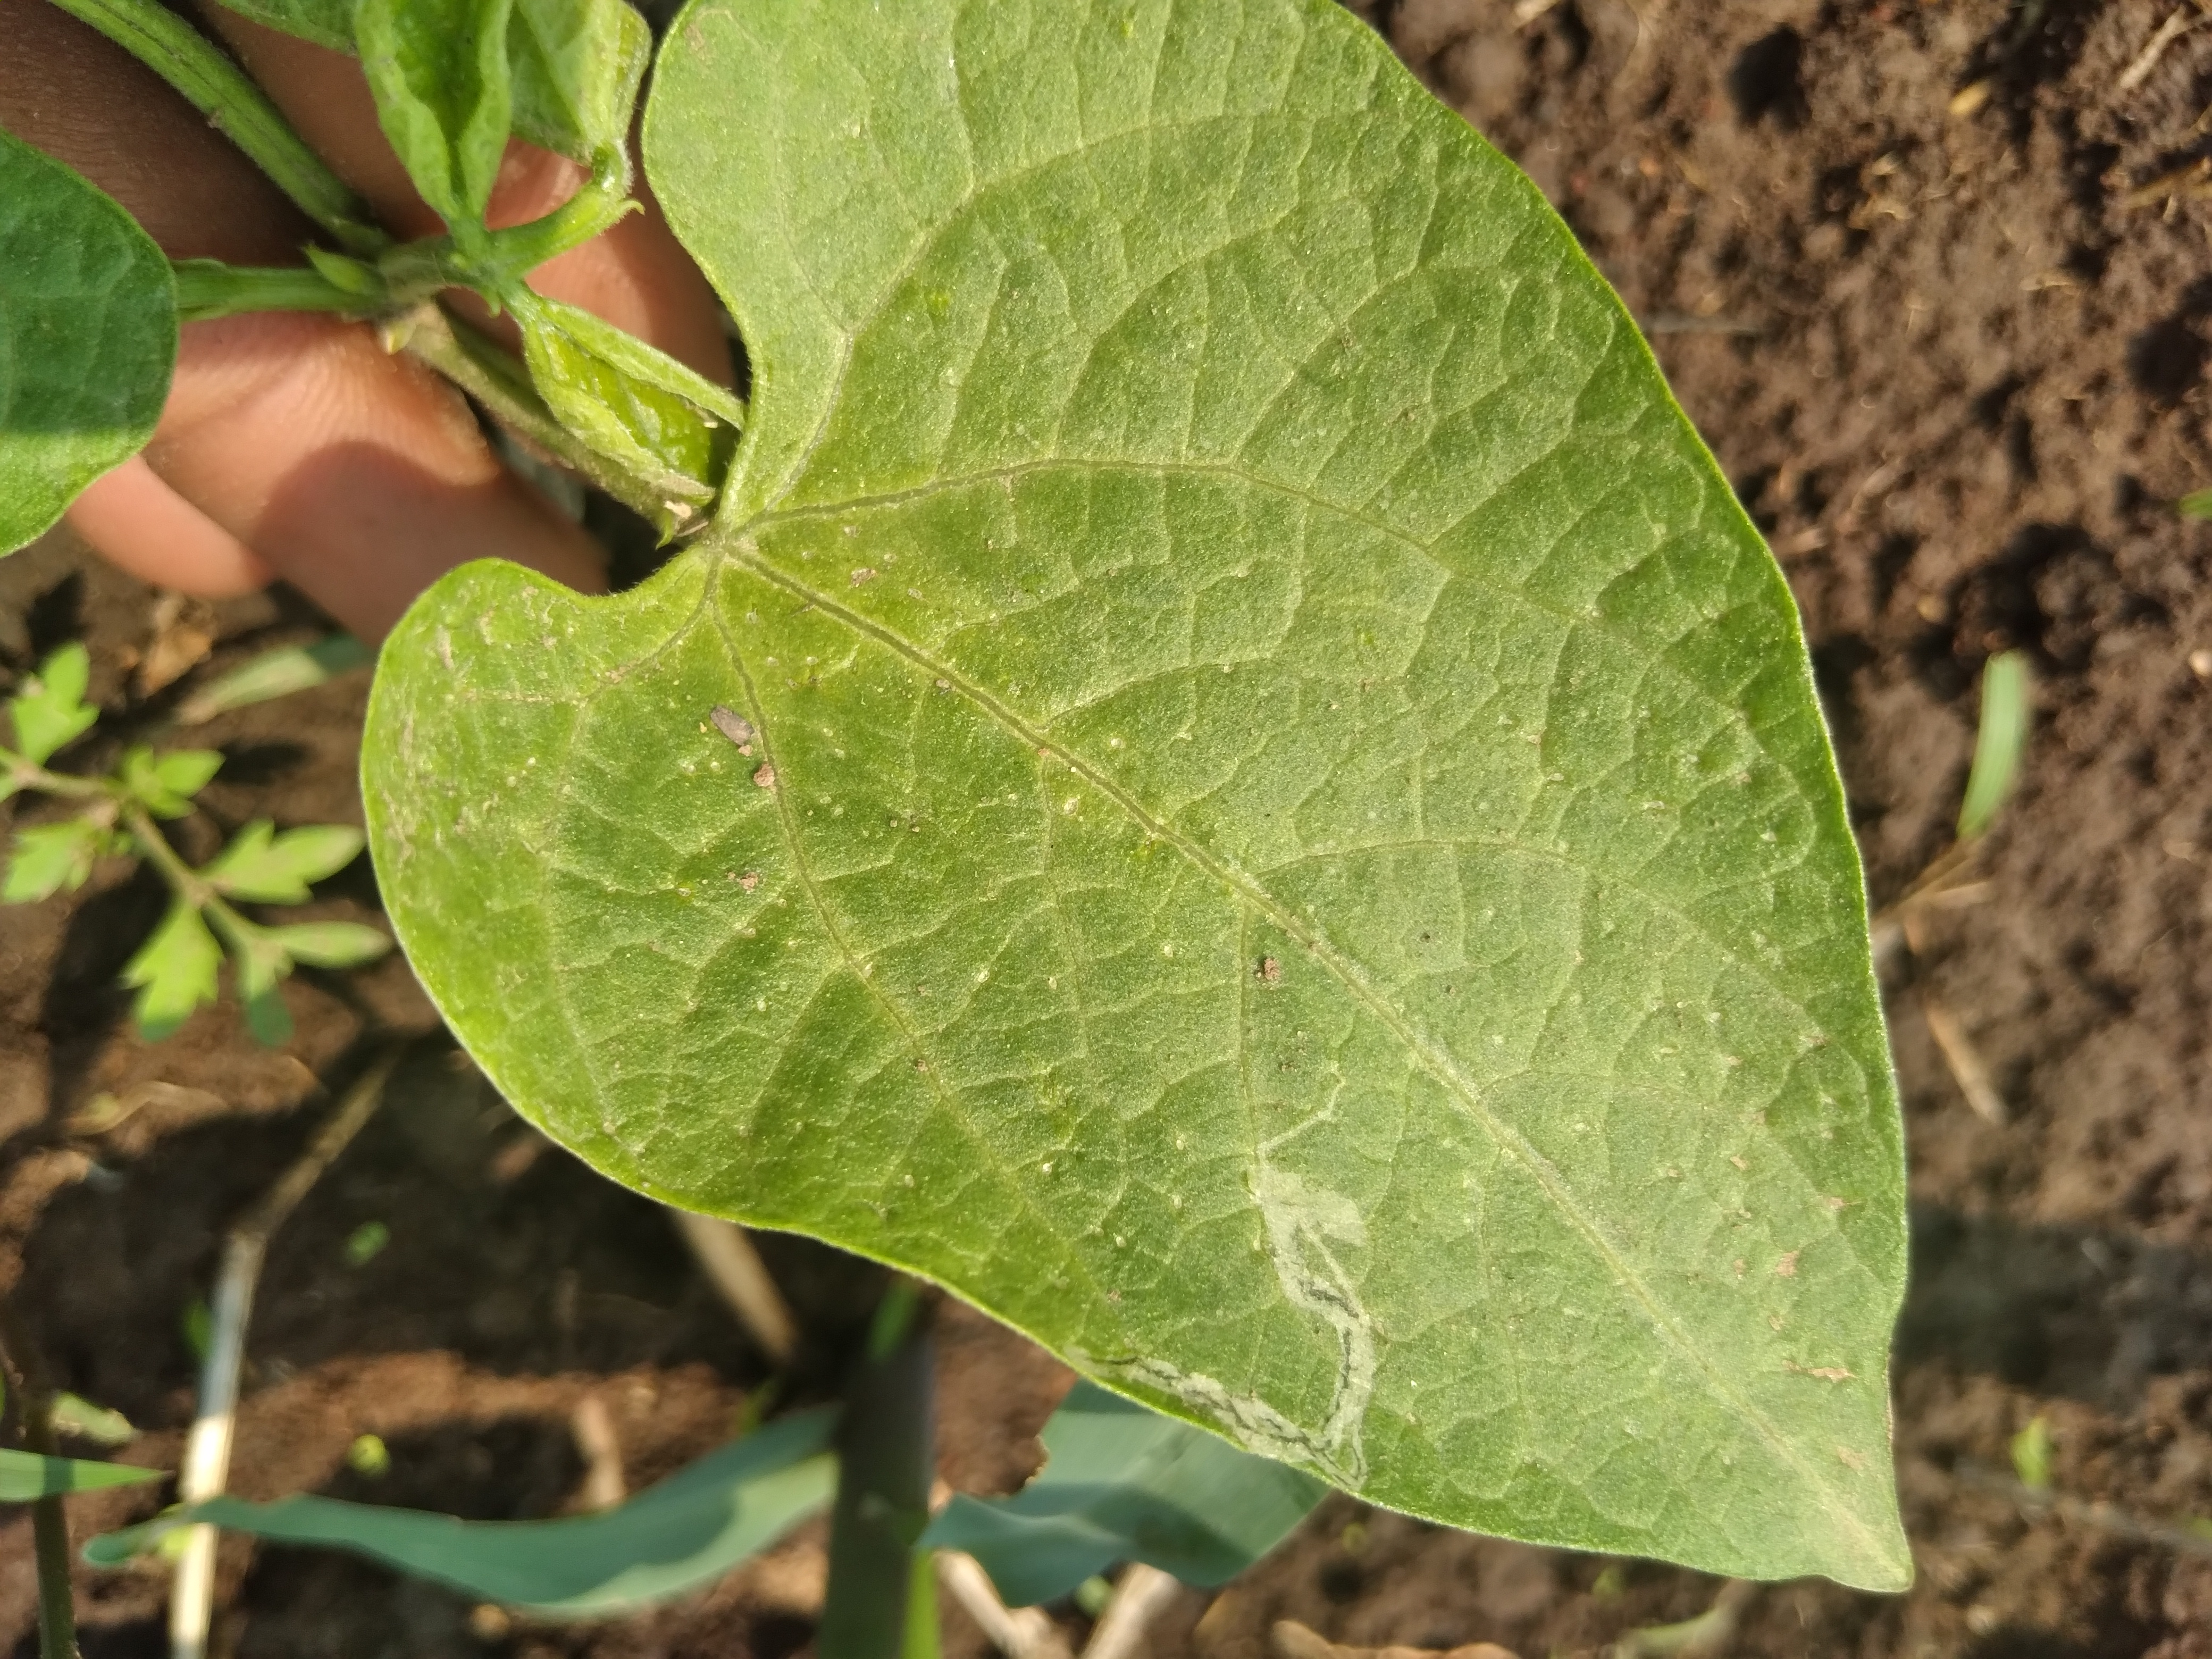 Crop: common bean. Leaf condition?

healthy
